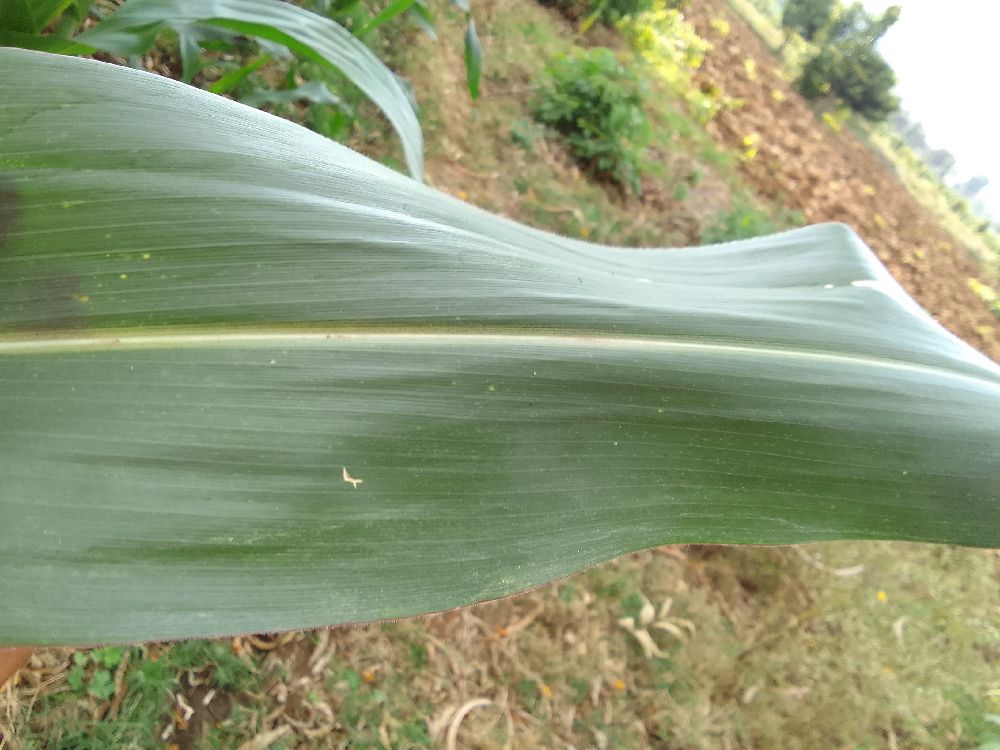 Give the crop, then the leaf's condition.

maize, healthy
